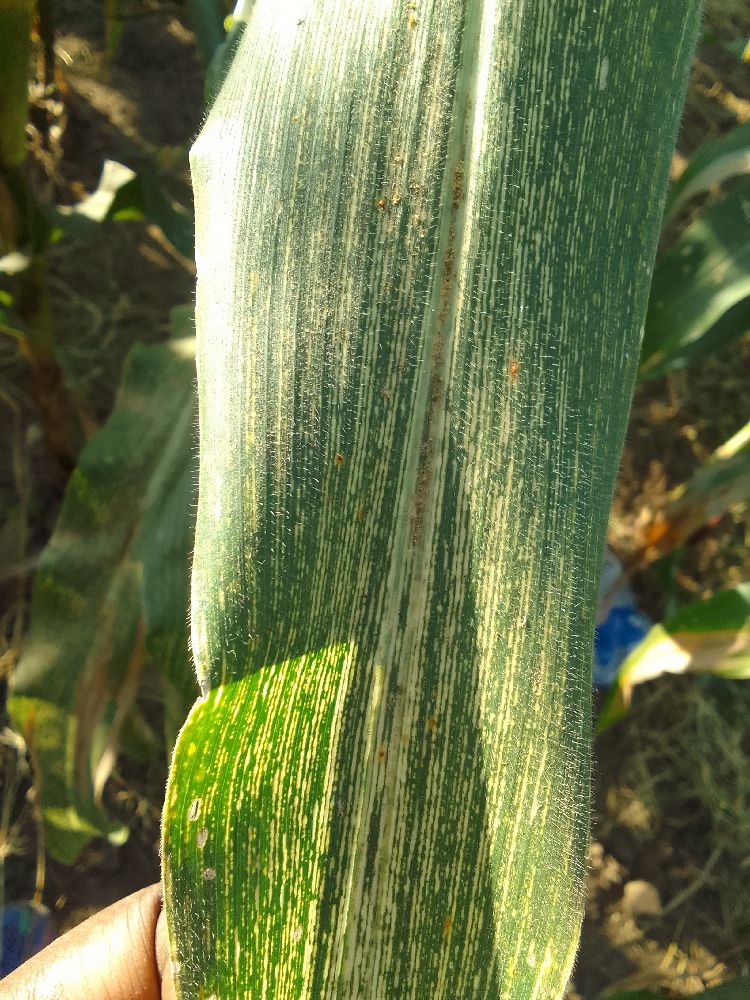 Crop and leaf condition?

maize, maize streak virus
